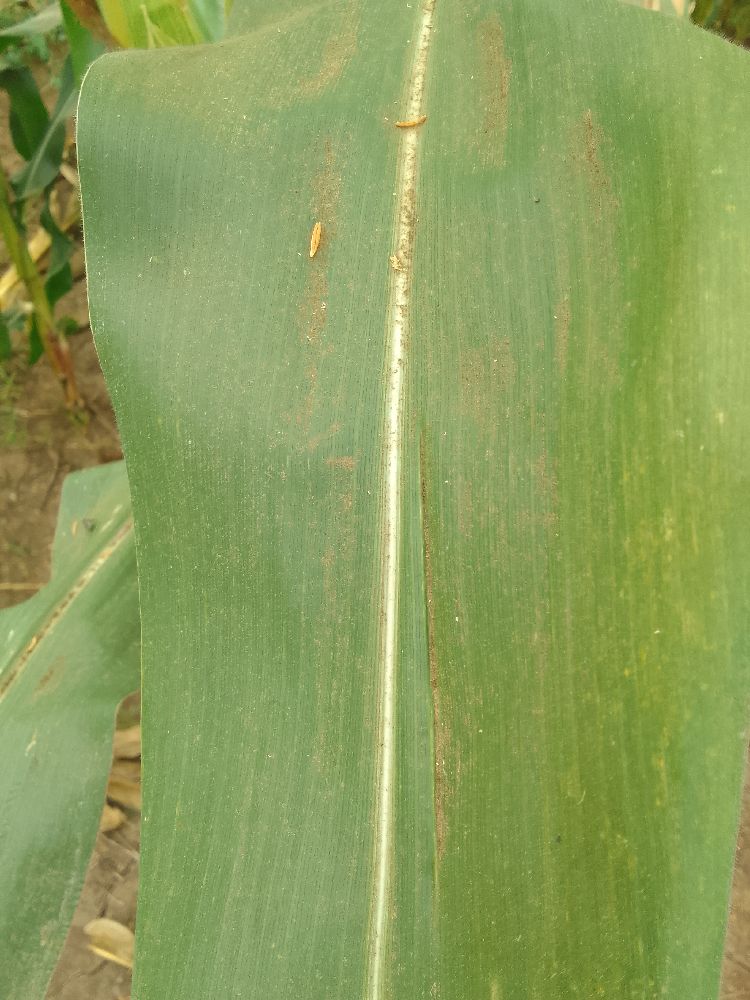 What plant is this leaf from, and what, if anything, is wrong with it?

maize, healthy
